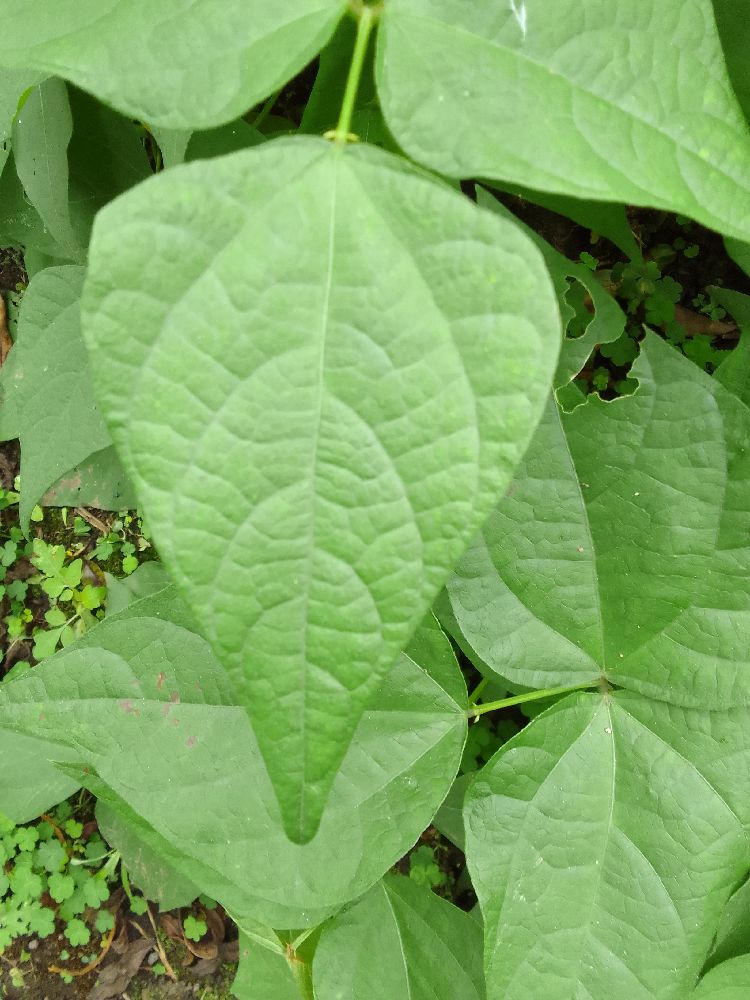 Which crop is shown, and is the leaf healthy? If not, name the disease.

common bean, healthy
